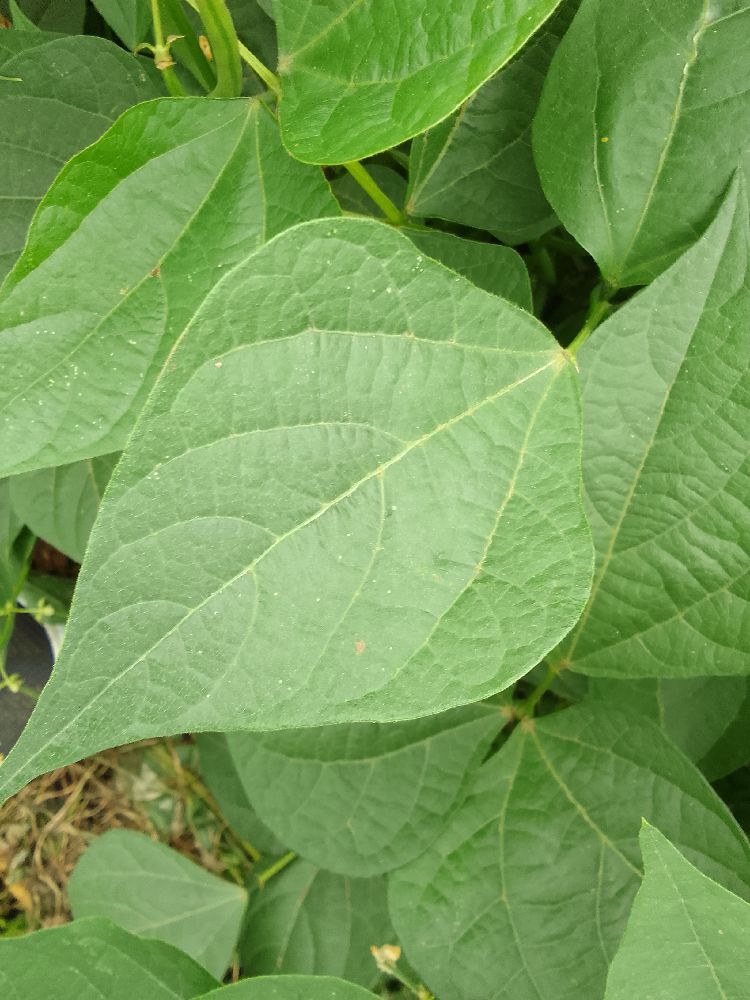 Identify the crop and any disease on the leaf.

common bean, healthy
